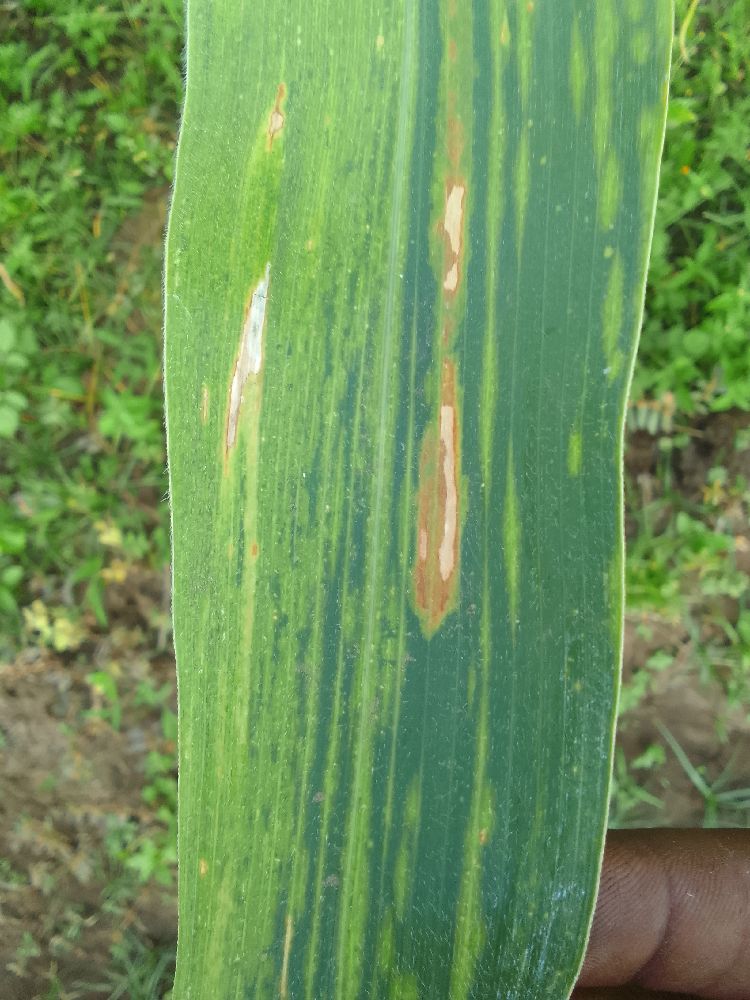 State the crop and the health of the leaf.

maize, maize lethal necrosis
